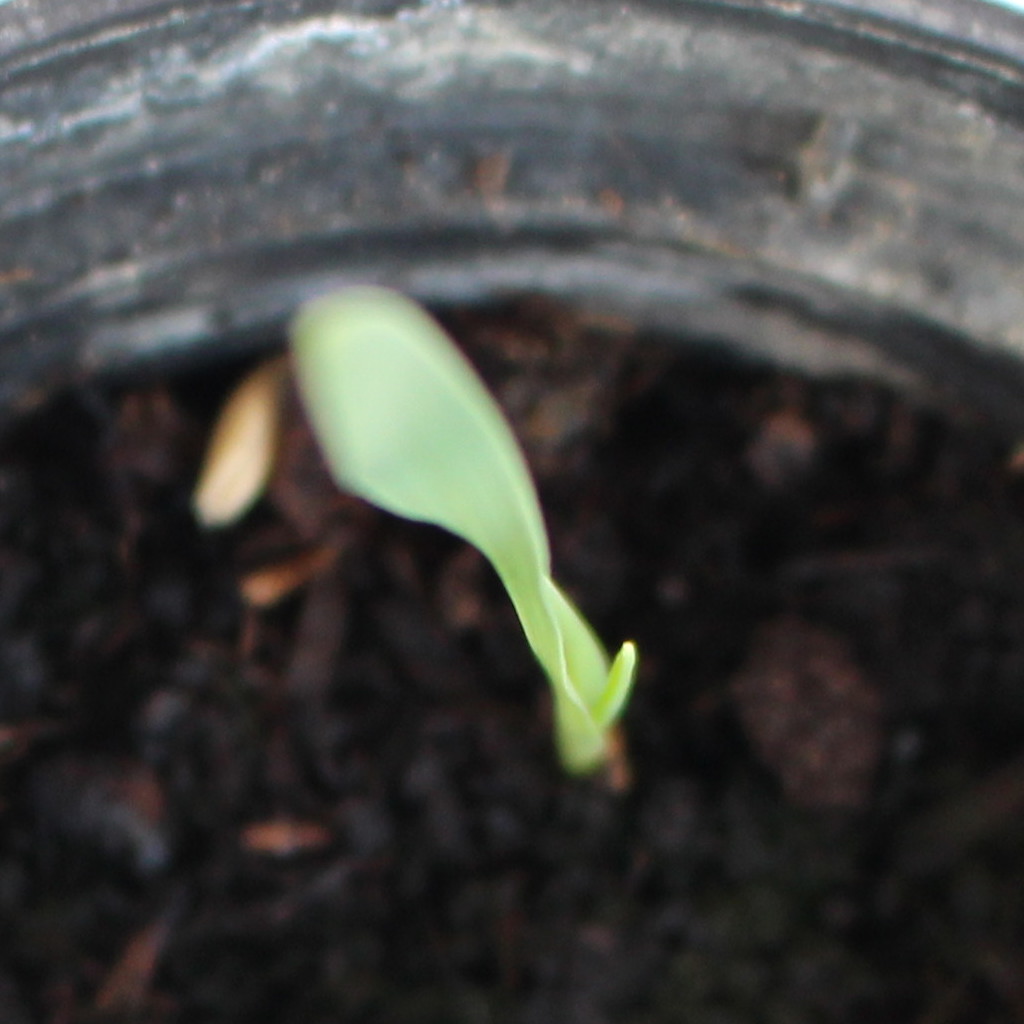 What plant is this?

Avena sterilis
